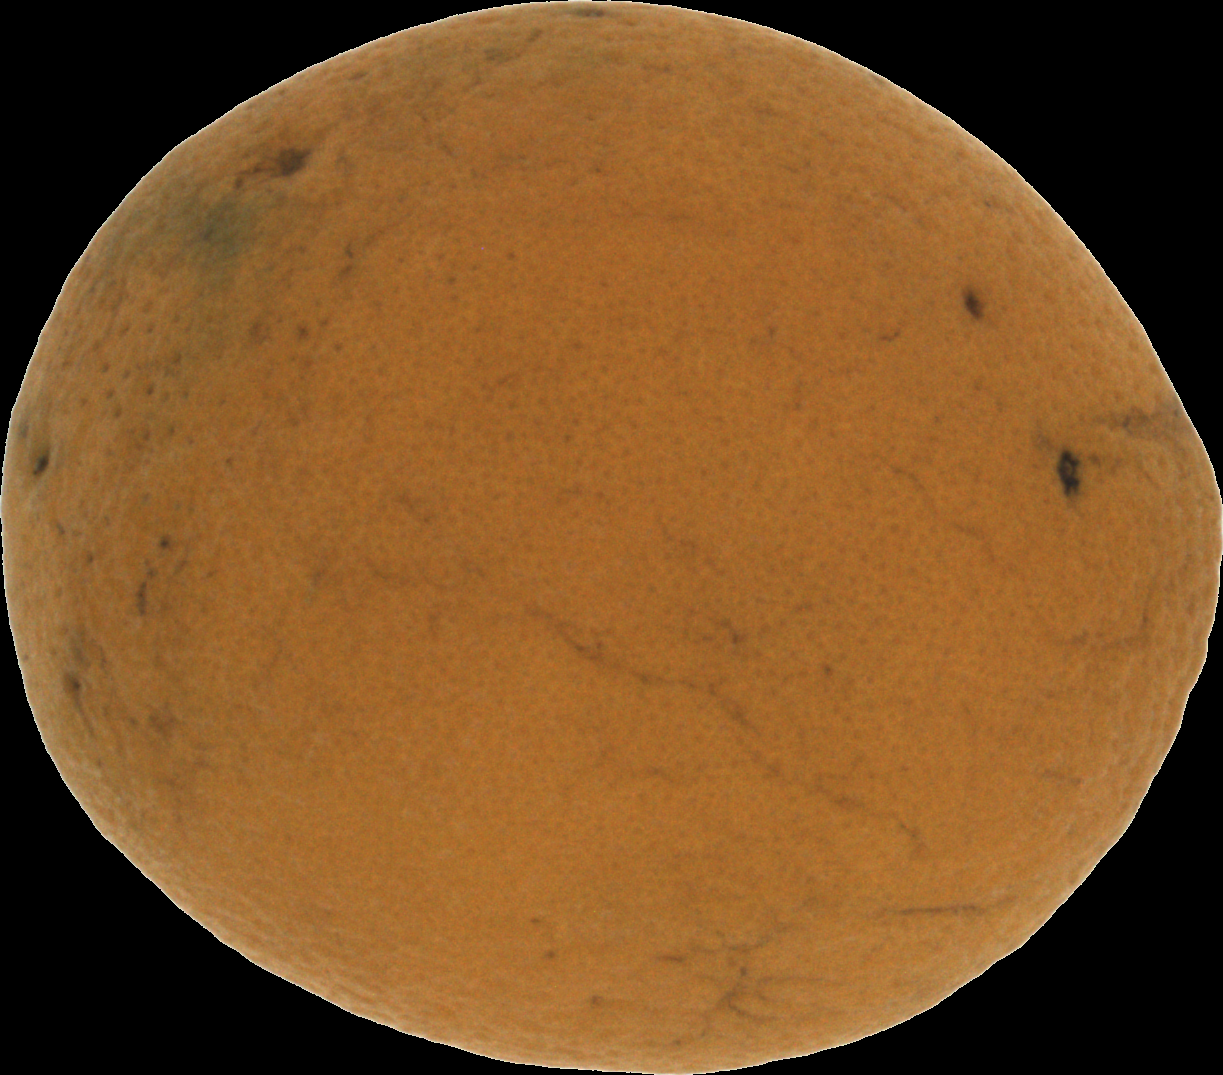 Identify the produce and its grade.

orange, bad
